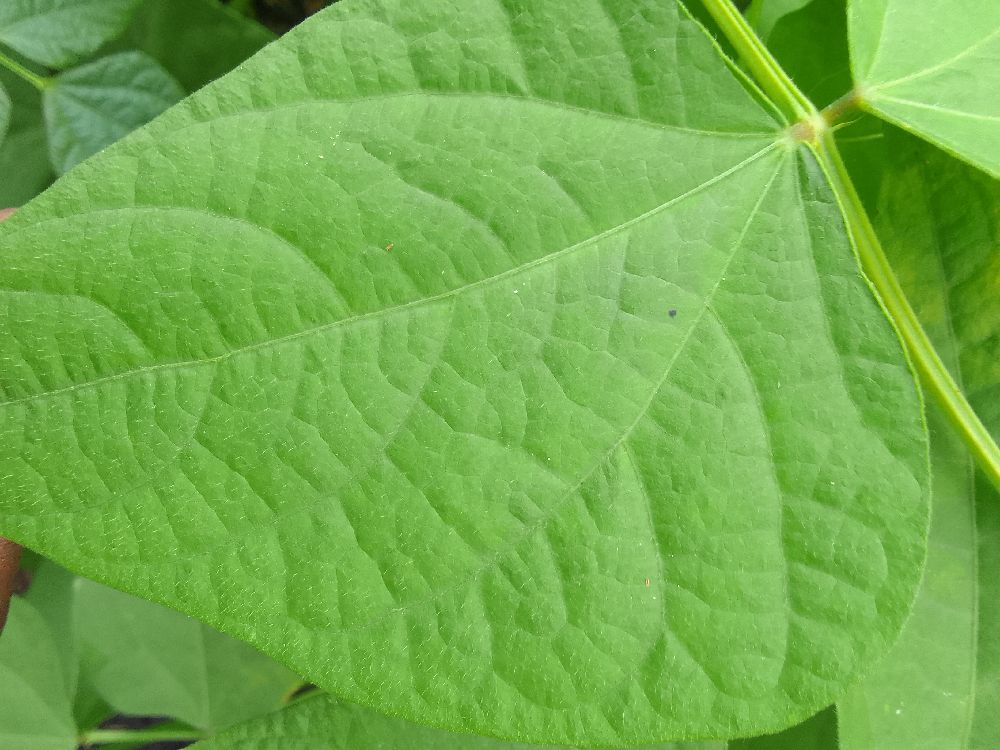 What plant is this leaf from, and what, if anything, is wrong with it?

common bean, healthy
